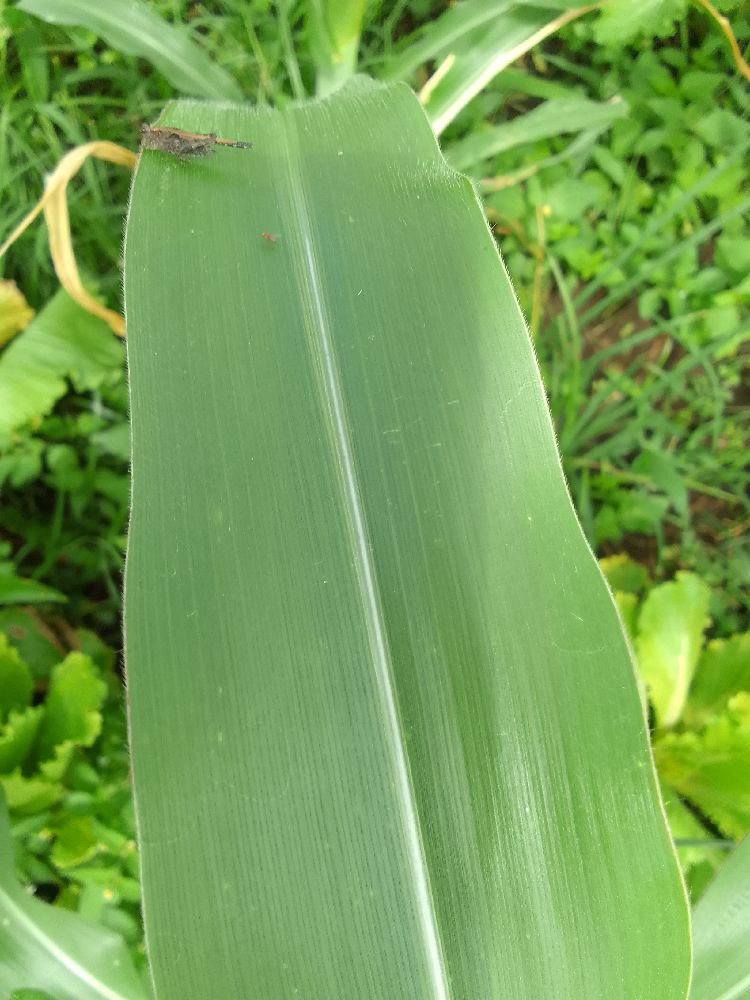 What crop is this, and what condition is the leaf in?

maize, healthy
